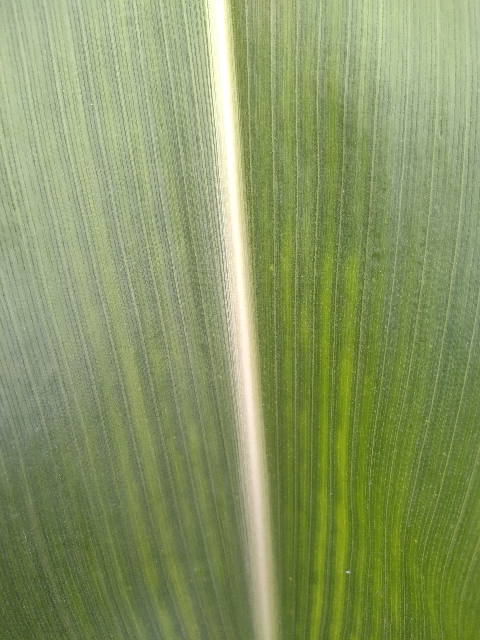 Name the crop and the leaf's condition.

maize, healthy
